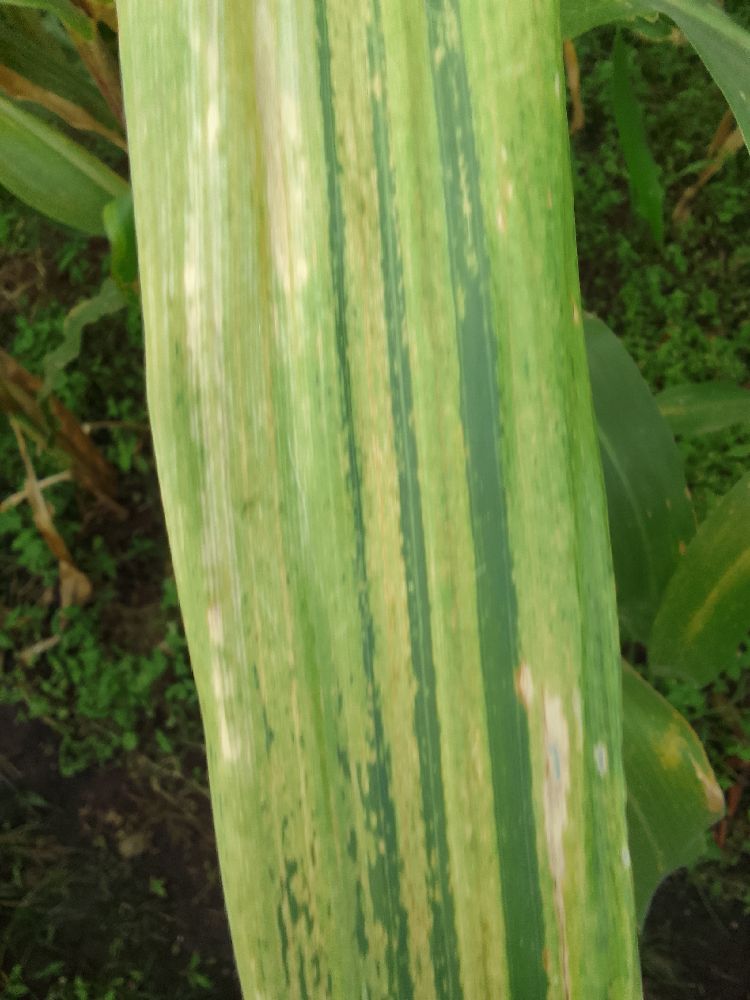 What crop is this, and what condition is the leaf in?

maize, maize lethal necrosis
